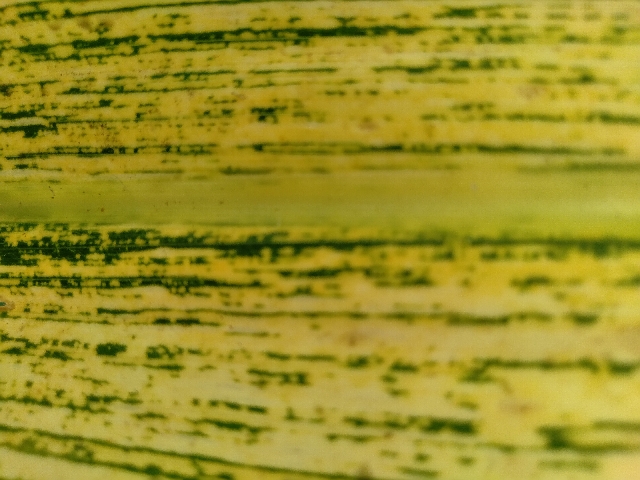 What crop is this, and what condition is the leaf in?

maize, maize streak virus
